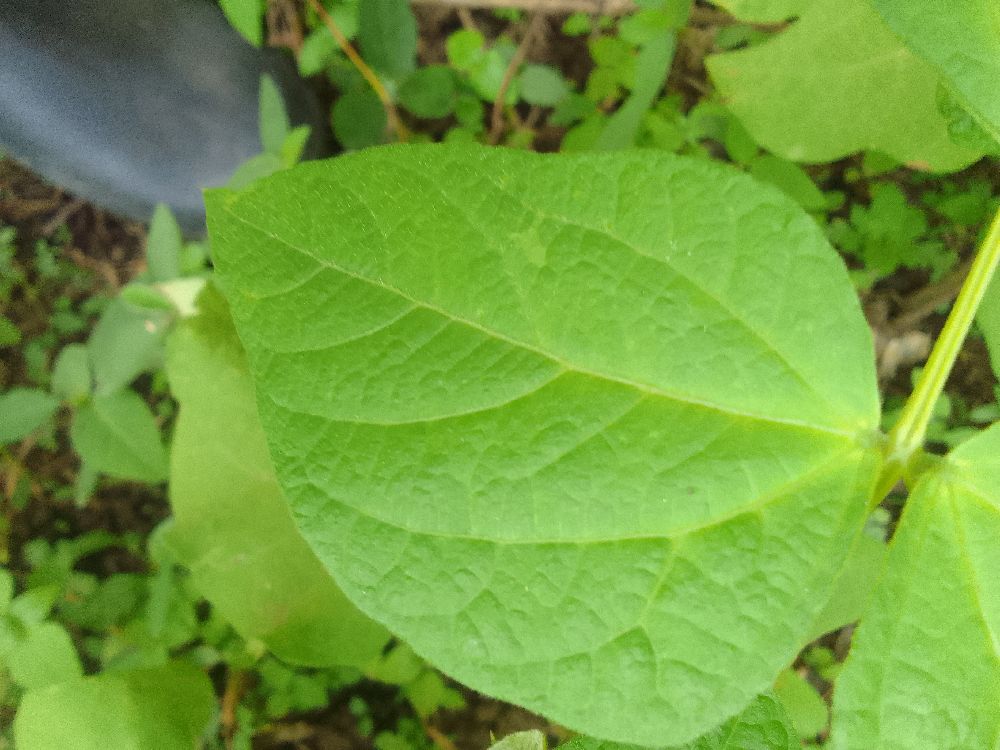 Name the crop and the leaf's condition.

common bean, healthy
